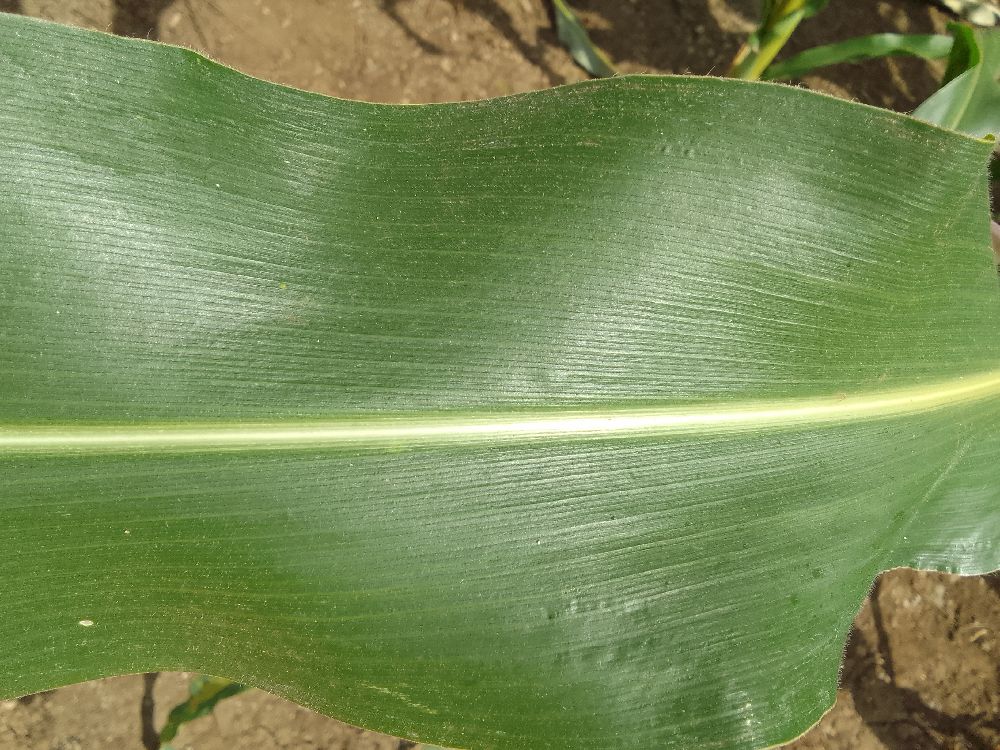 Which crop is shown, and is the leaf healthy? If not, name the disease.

maize, healthy
